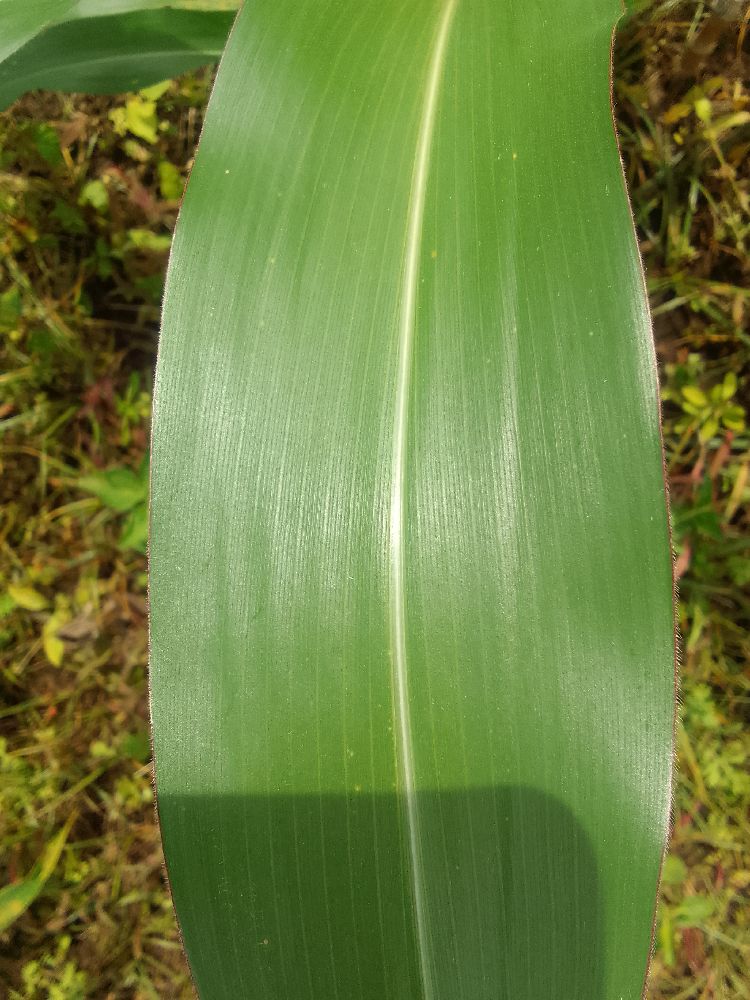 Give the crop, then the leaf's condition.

maize, healthy
